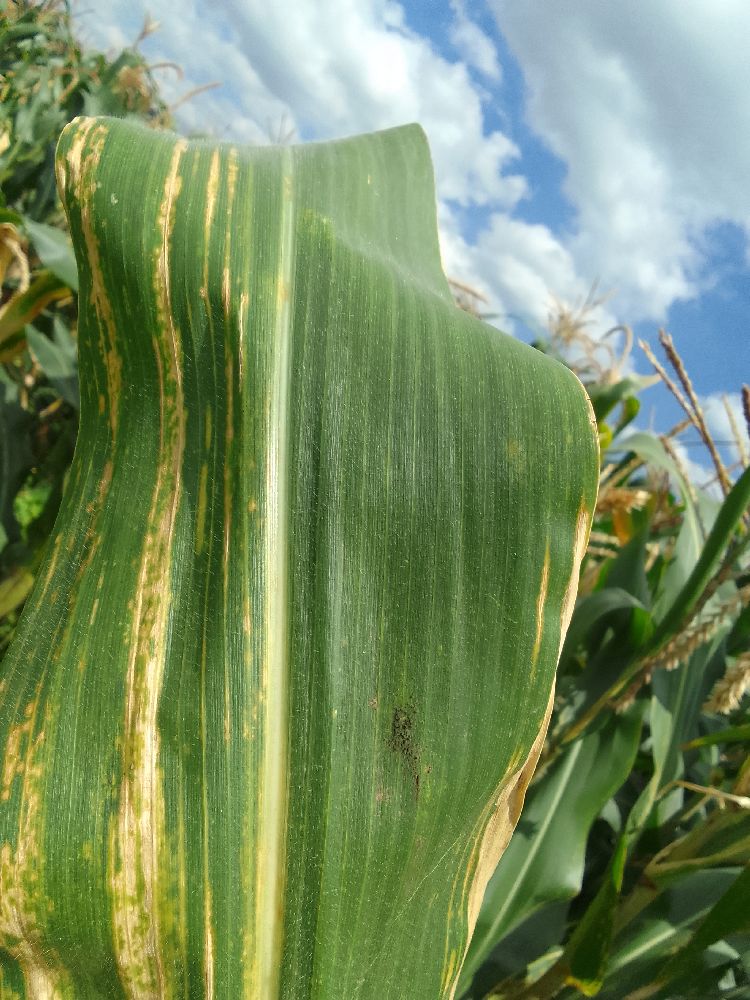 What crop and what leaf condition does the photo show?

maize, maize lethal necrosis
